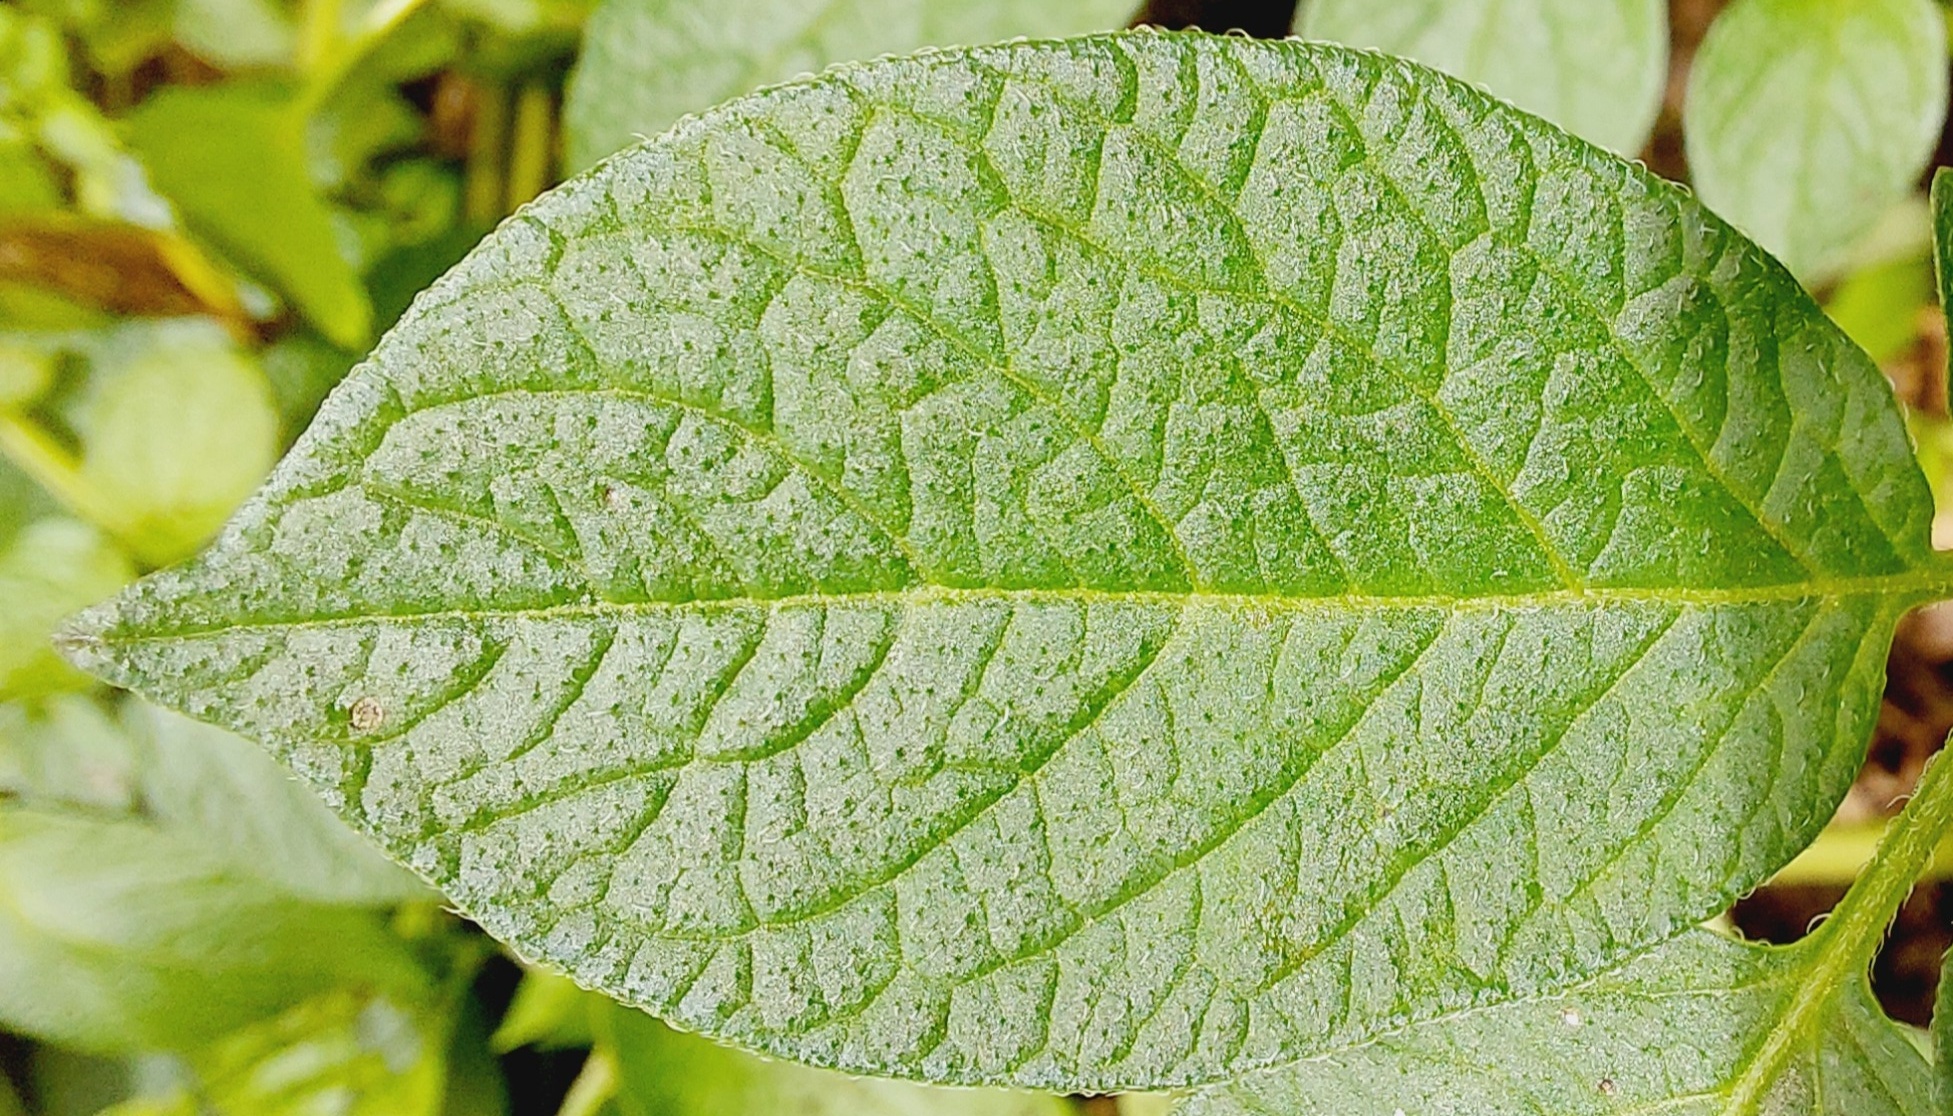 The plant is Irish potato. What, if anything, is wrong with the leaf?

healthy
